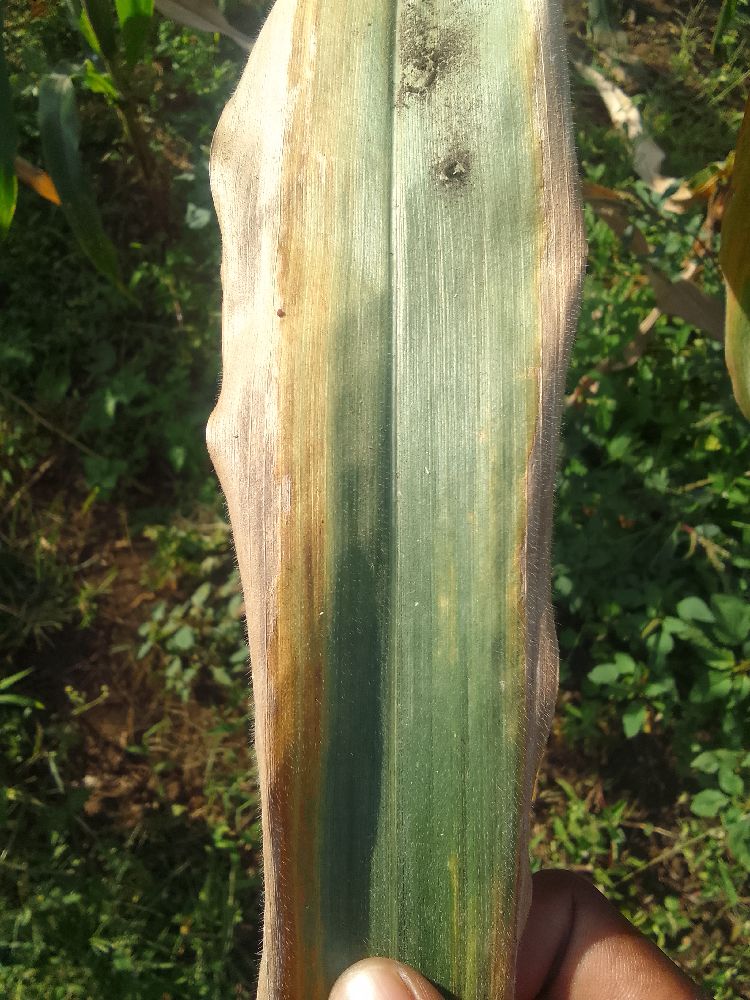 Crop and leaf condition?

maize, maize lethal necrosis
